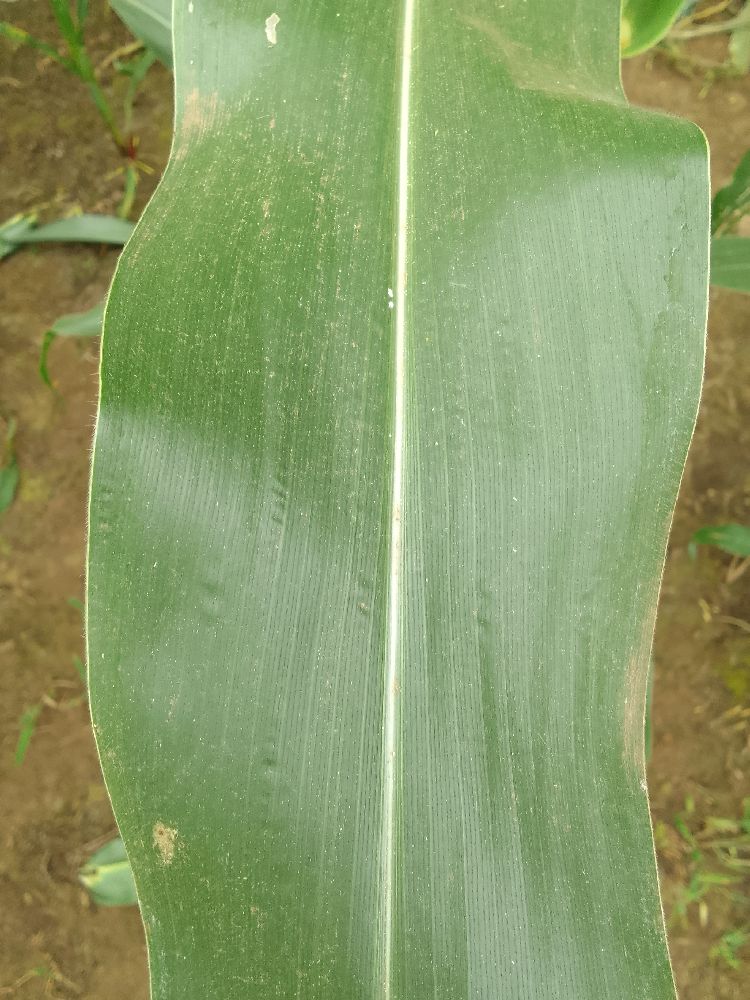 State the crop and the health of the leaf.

maize, healthy
